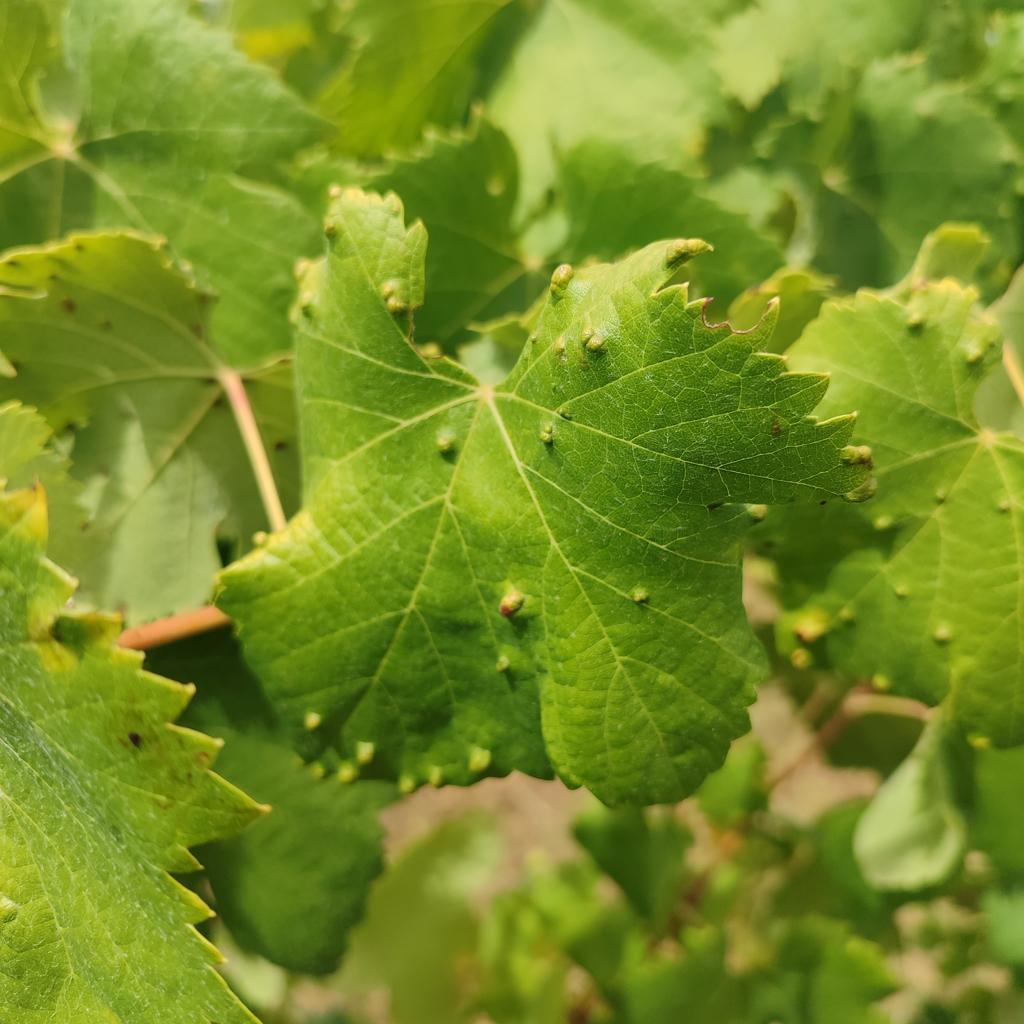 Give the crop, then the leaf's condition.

grapevine, erineum mite
